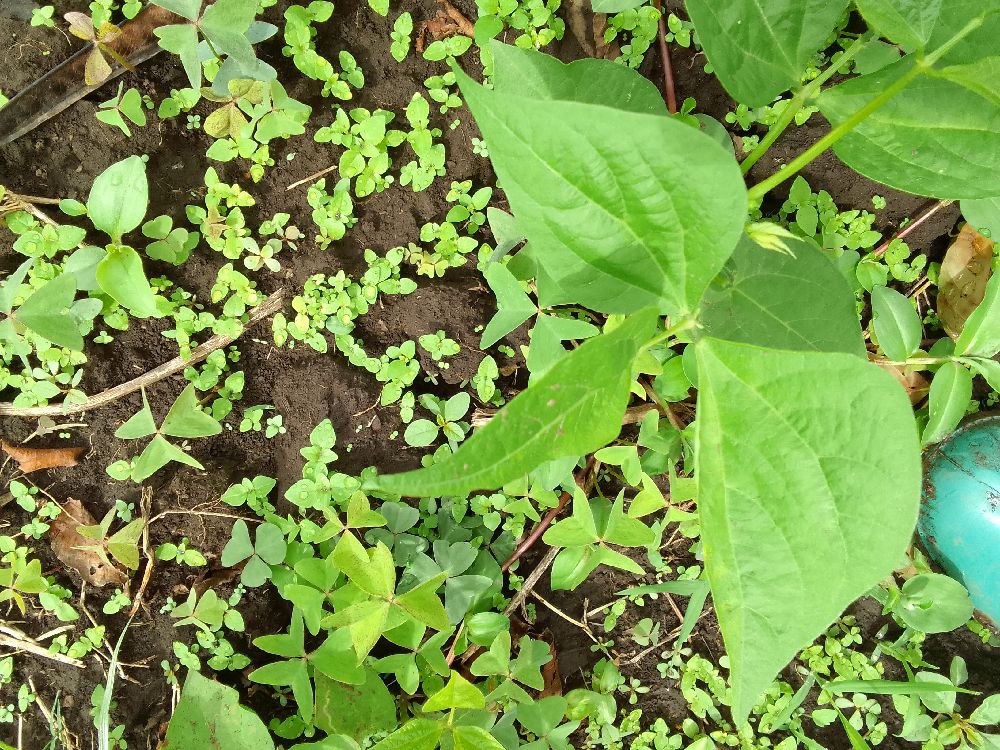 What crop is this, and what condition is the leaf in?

common bean, healthy
